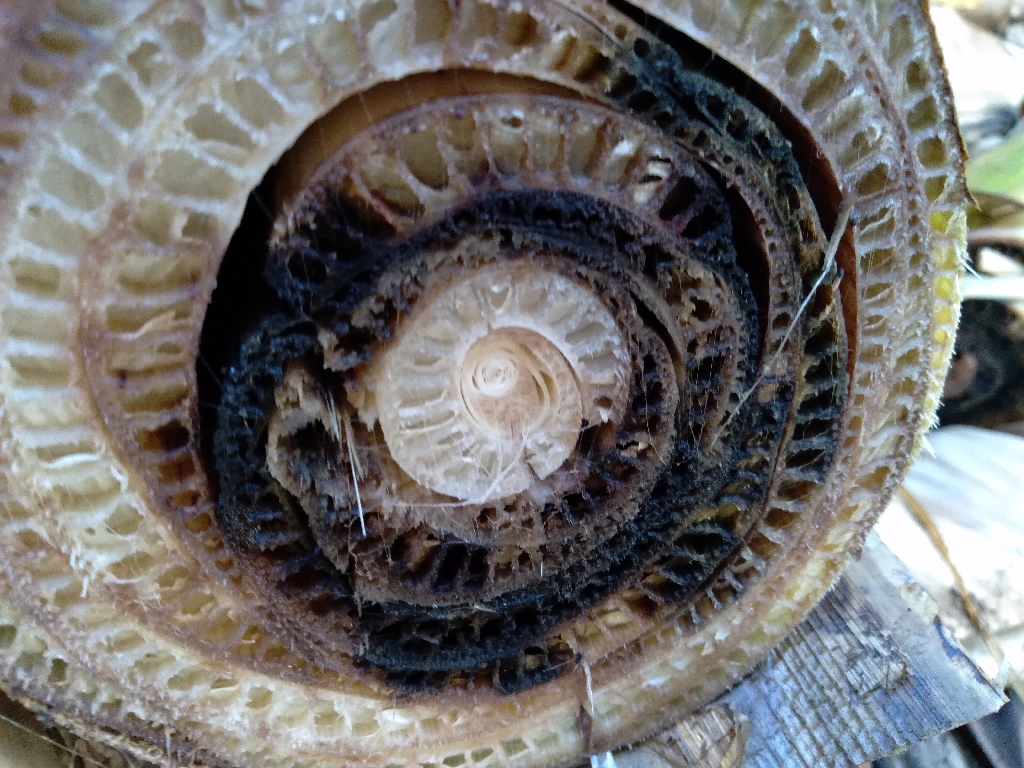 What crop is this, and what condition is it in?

banana, fusarium wilt race 1
